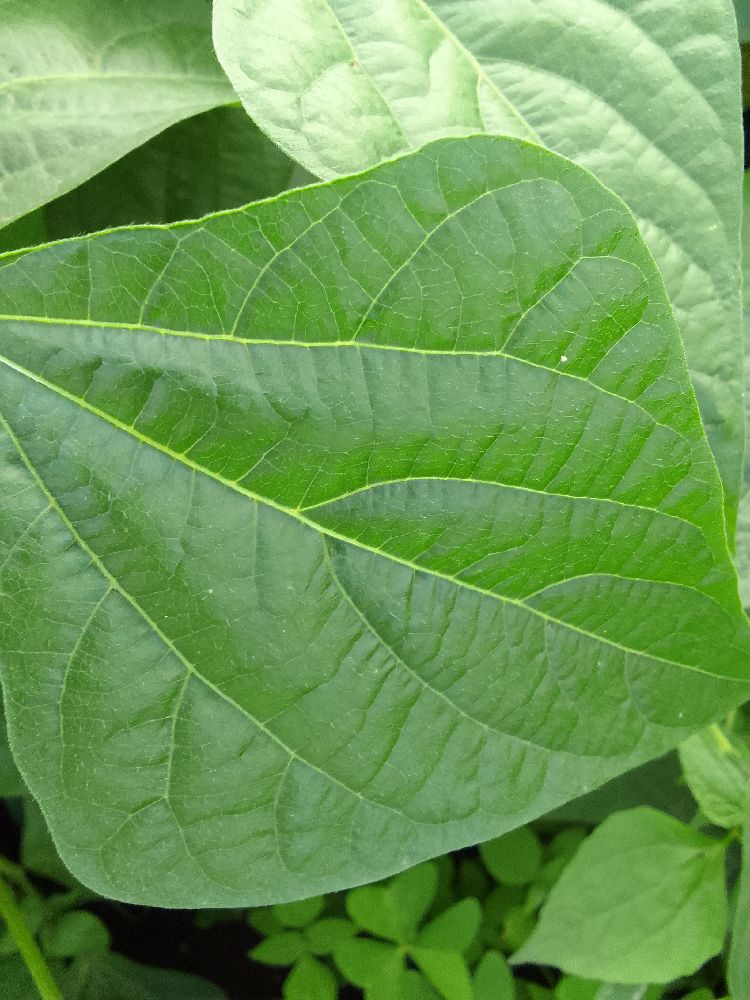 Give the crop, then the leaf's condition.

common bean, healthy
